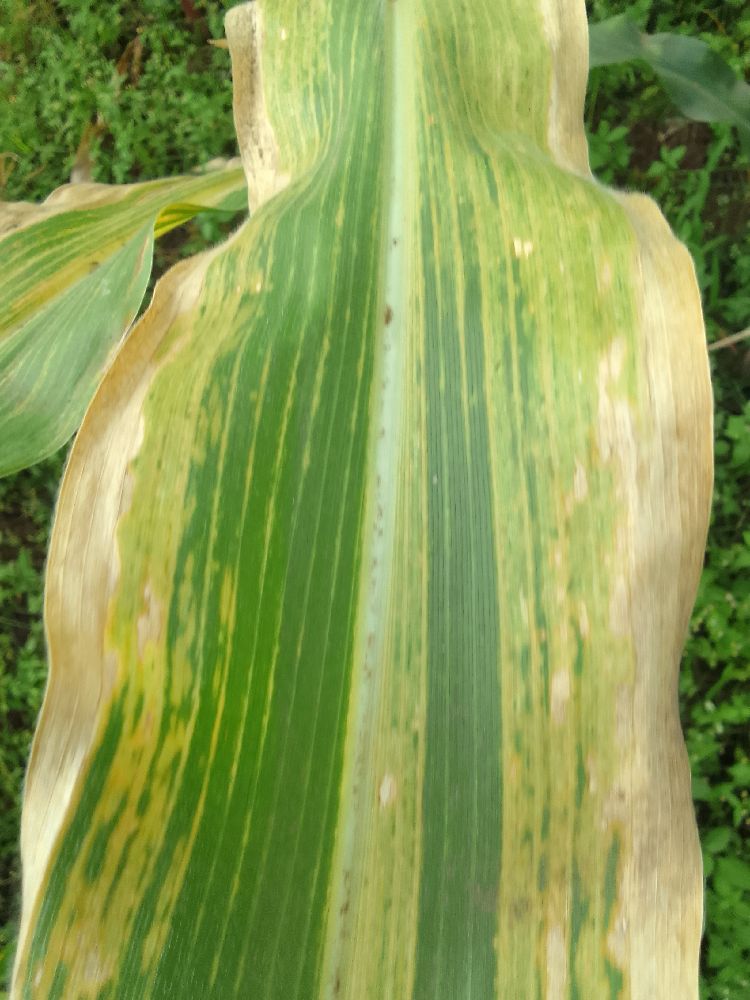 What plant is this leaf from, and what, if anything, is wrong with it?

maize, maize lethal necrosis
